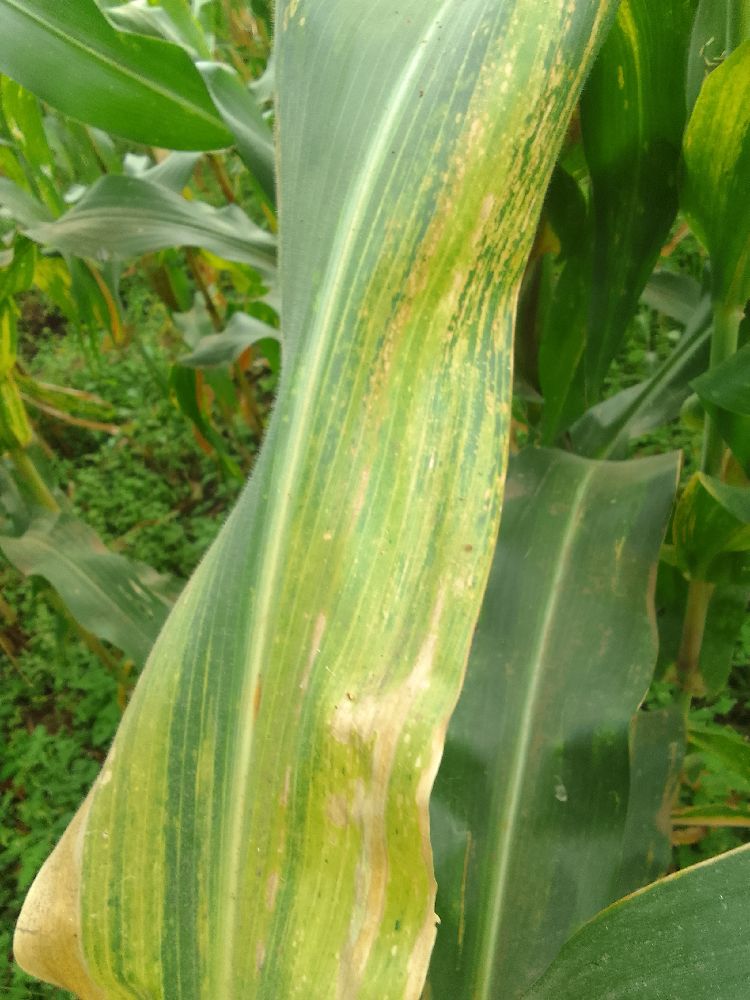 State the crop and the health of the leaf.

maize, maize lethal necrosis
